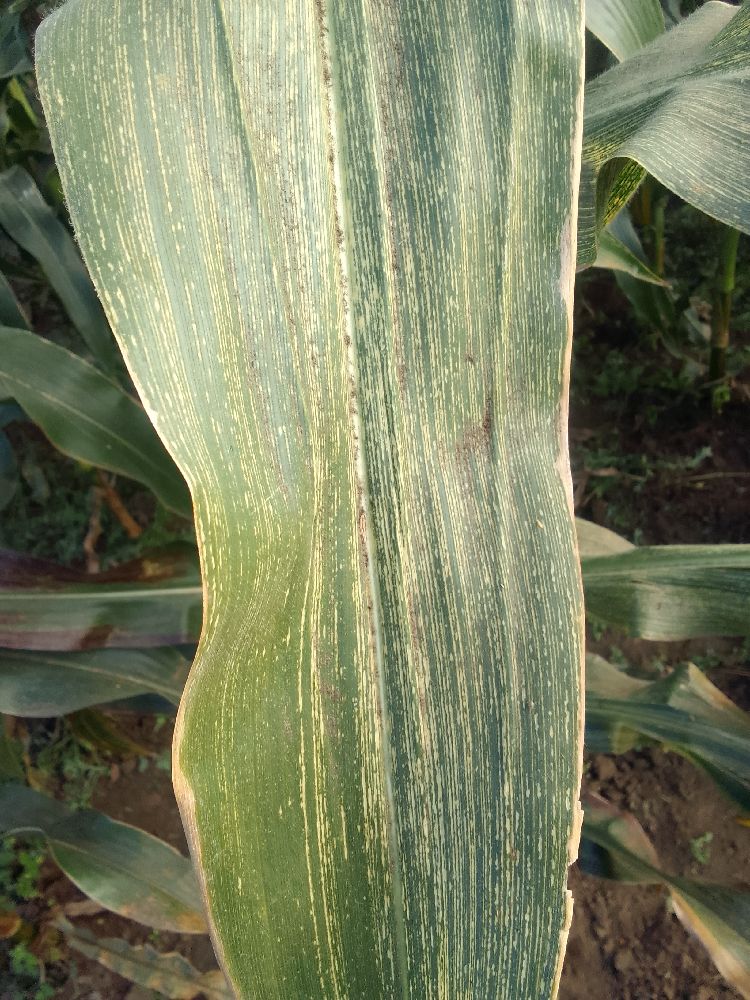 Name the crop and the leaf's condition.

maize, maize streak virus
